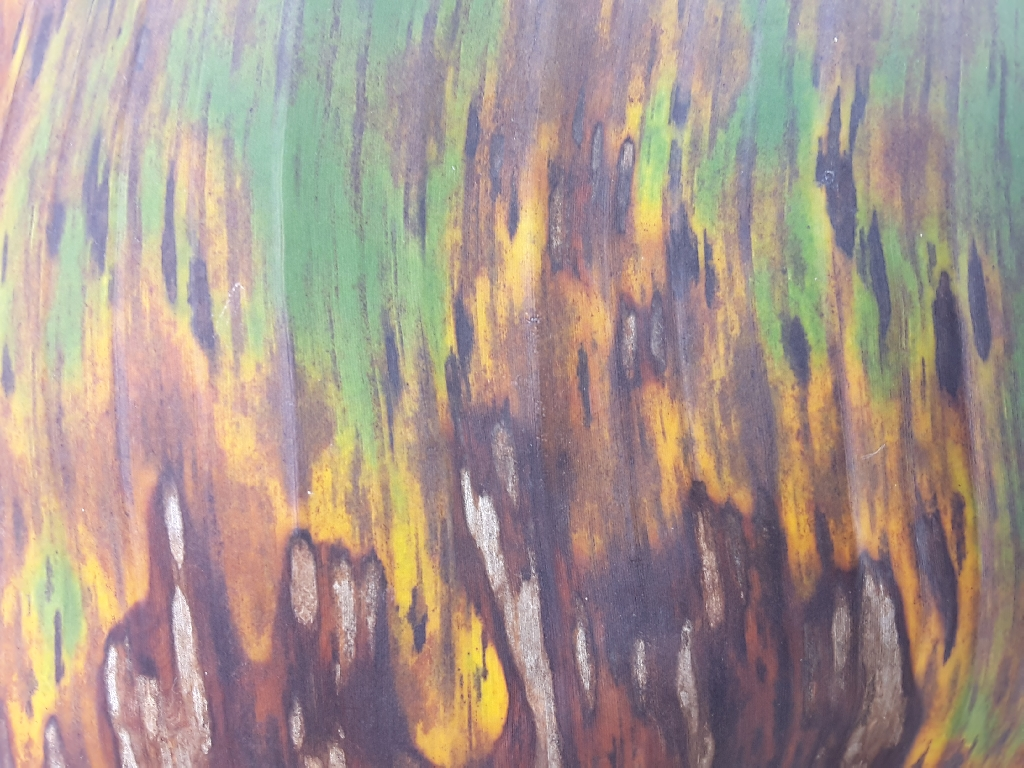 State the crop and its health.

banana, black sigatoka
